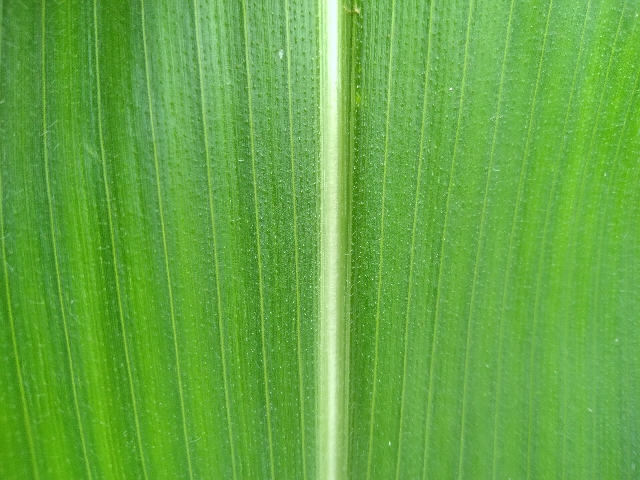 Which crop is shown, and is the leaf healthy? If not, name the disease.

maize, healthy
